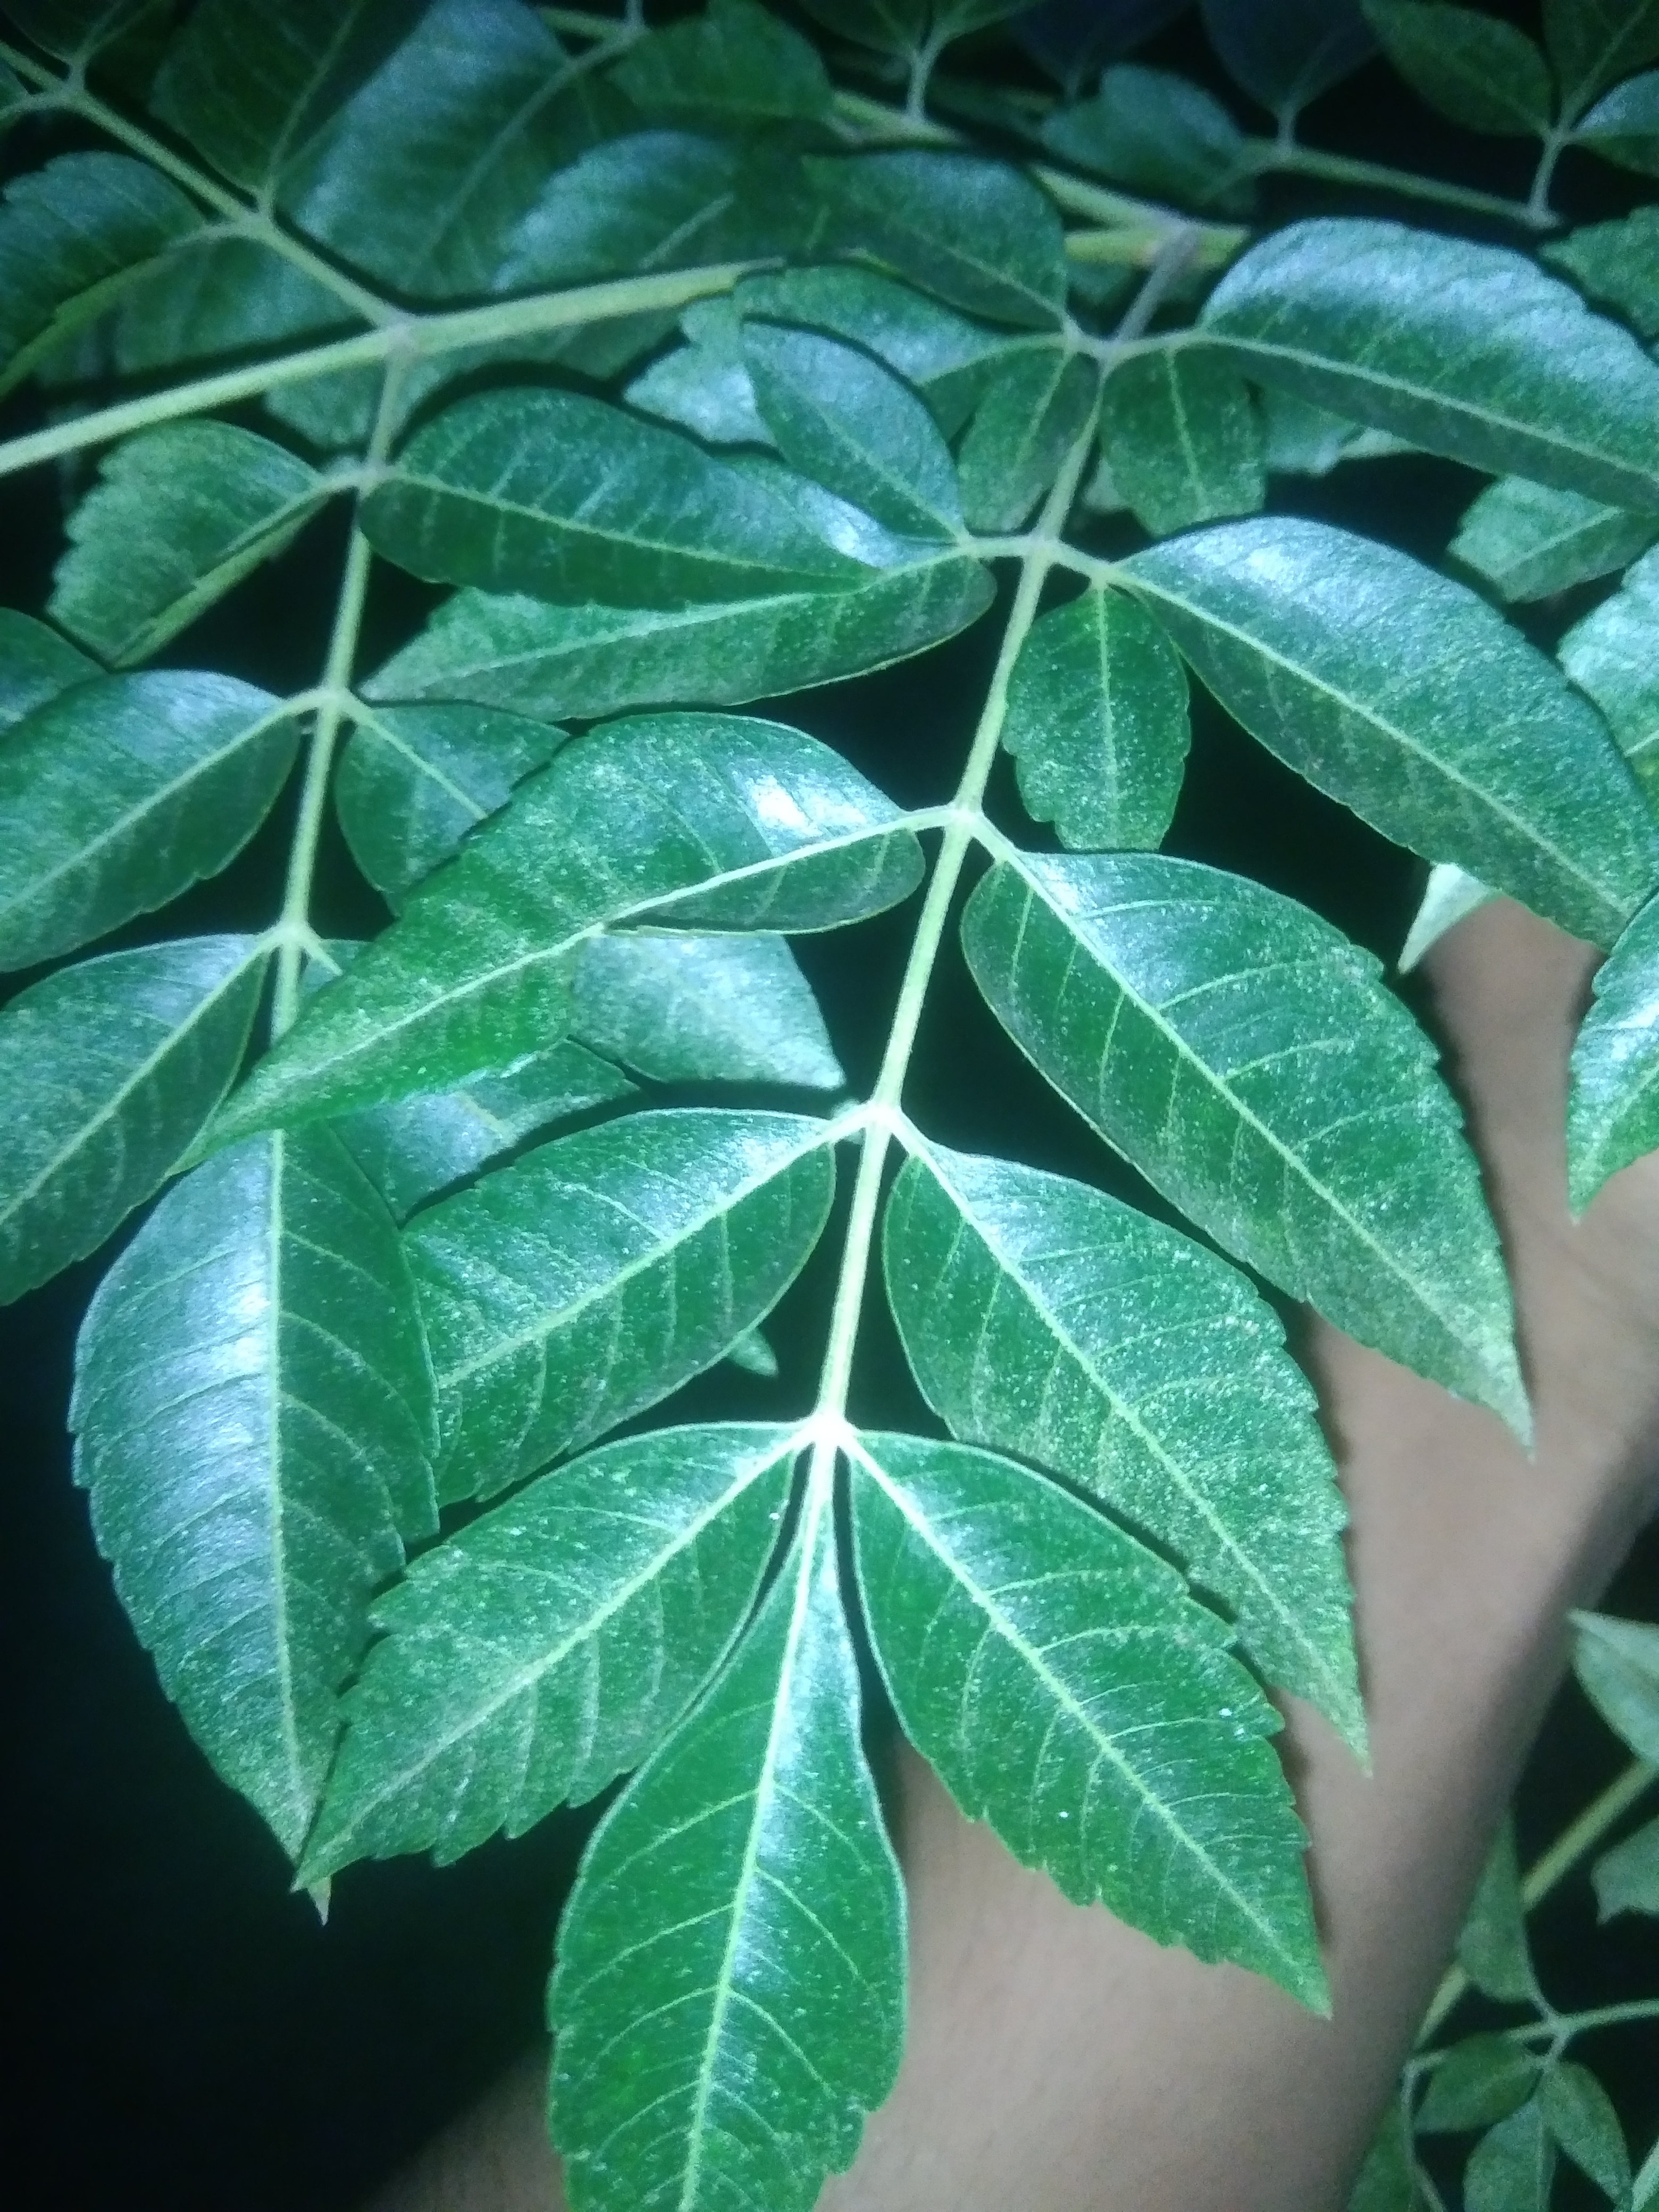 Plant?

neem
